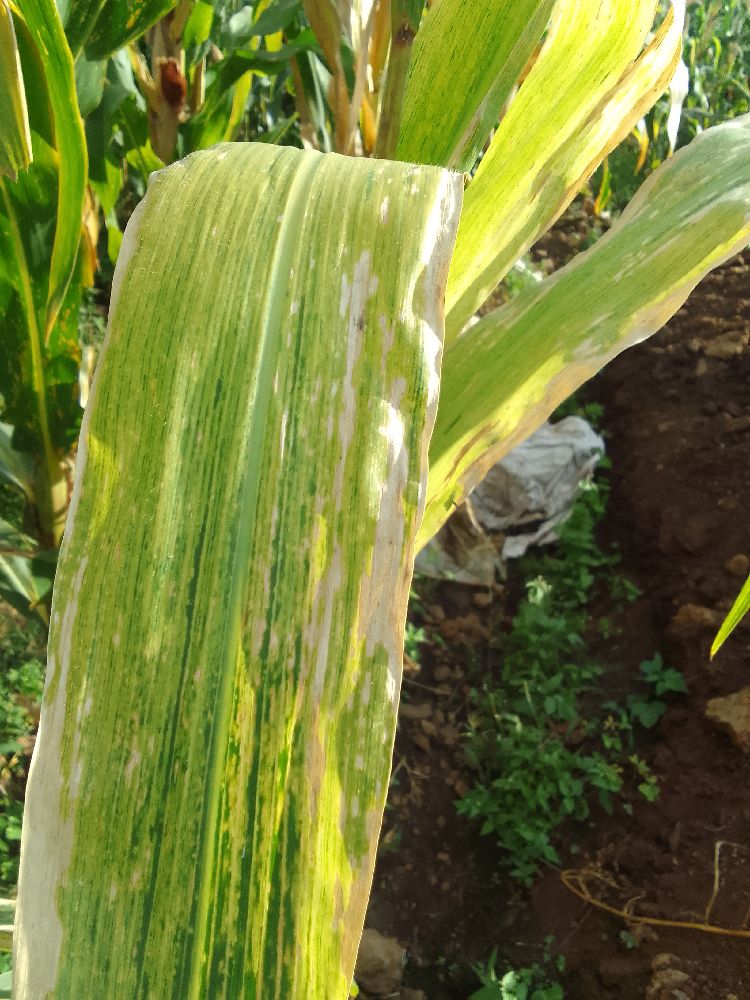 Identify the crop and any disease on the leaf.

maize, maize lethal necrosis
